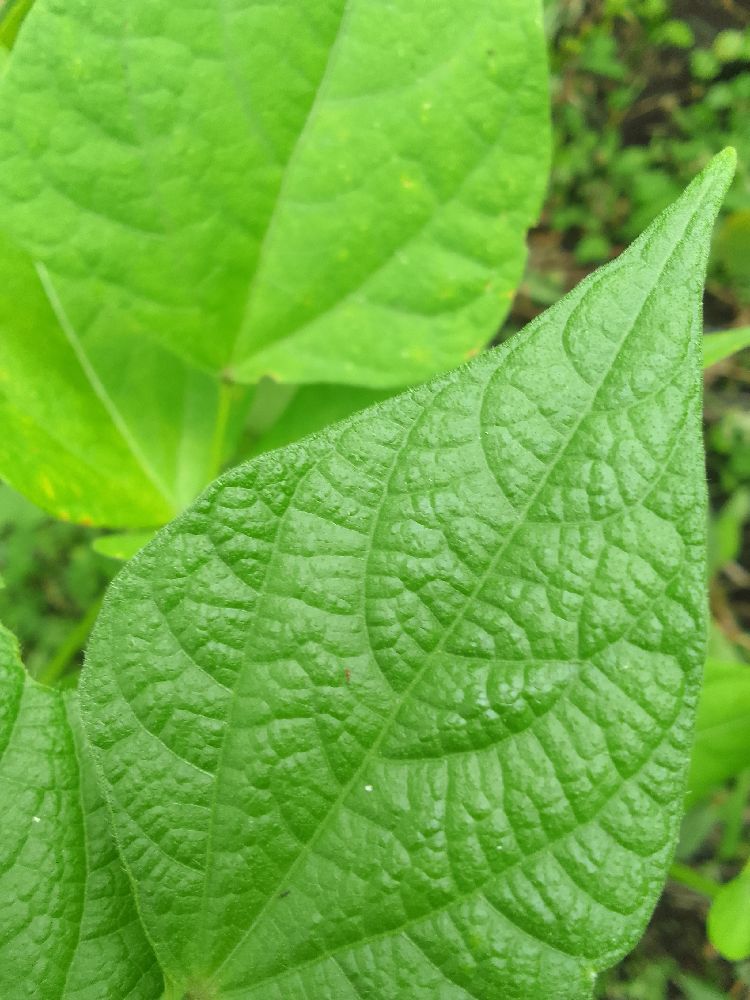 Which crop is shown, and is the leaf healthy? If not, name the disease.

common bean, healthy
